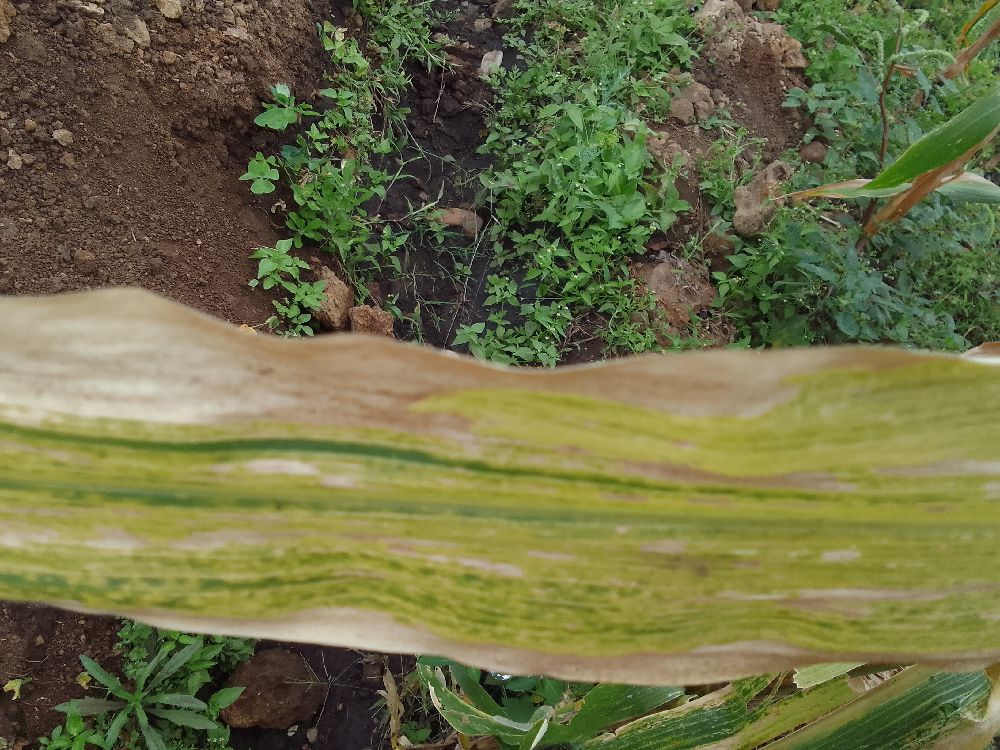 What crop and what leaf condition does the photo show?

maize, maize lethal necrosis
